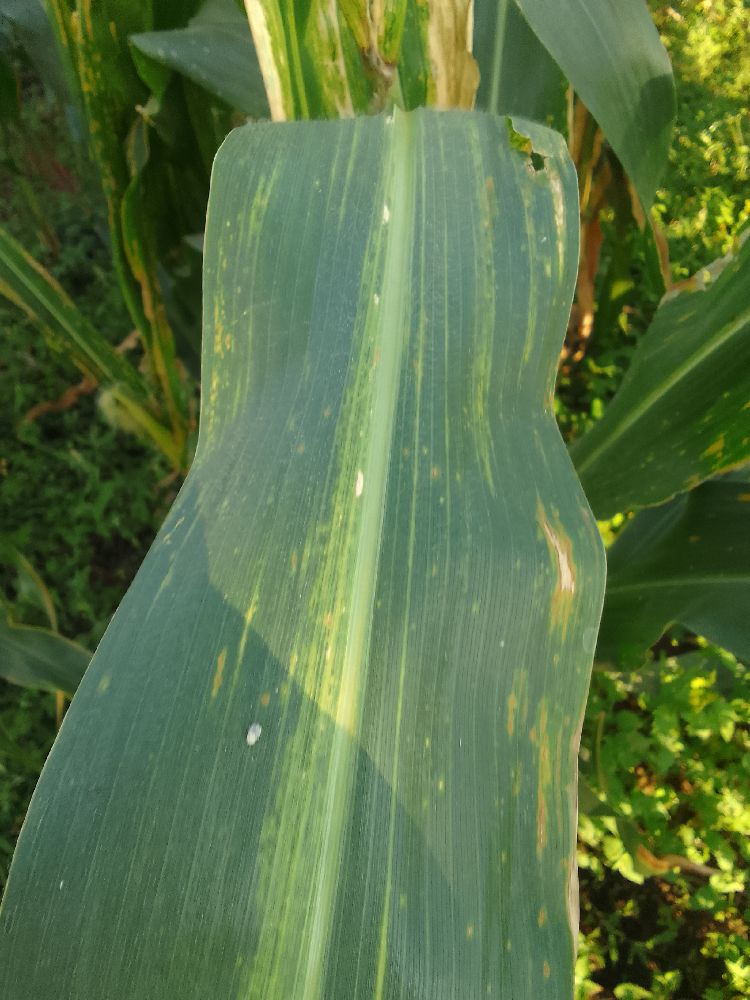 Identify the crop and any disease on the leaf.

maize, maize lethal necrosis
